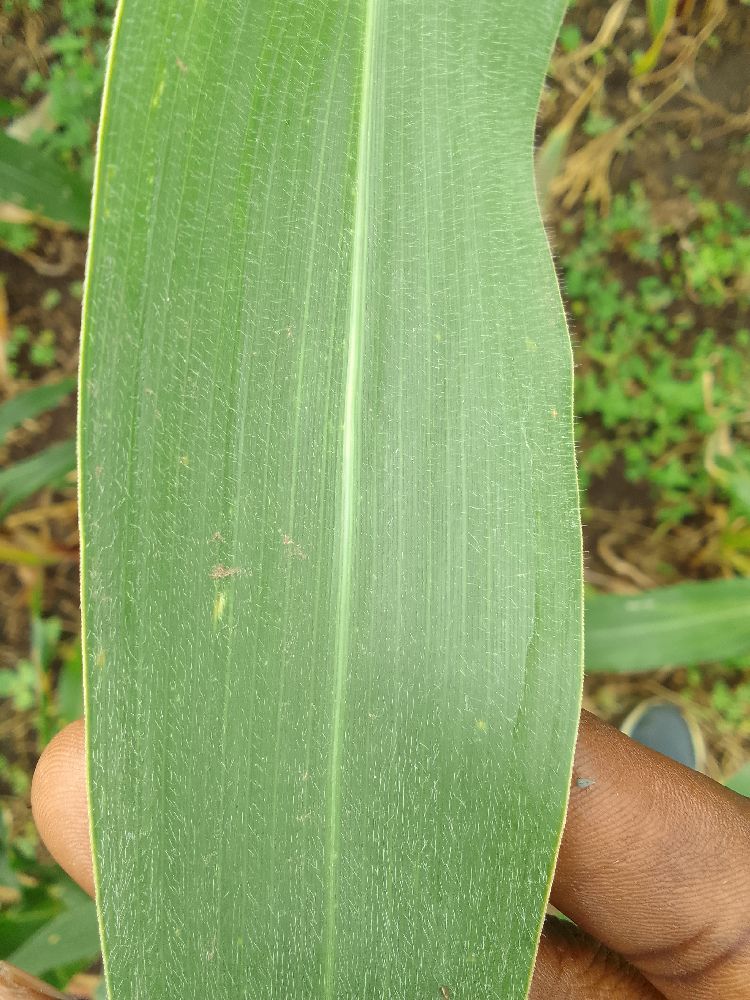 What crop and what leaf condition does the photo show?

maize, healthy
